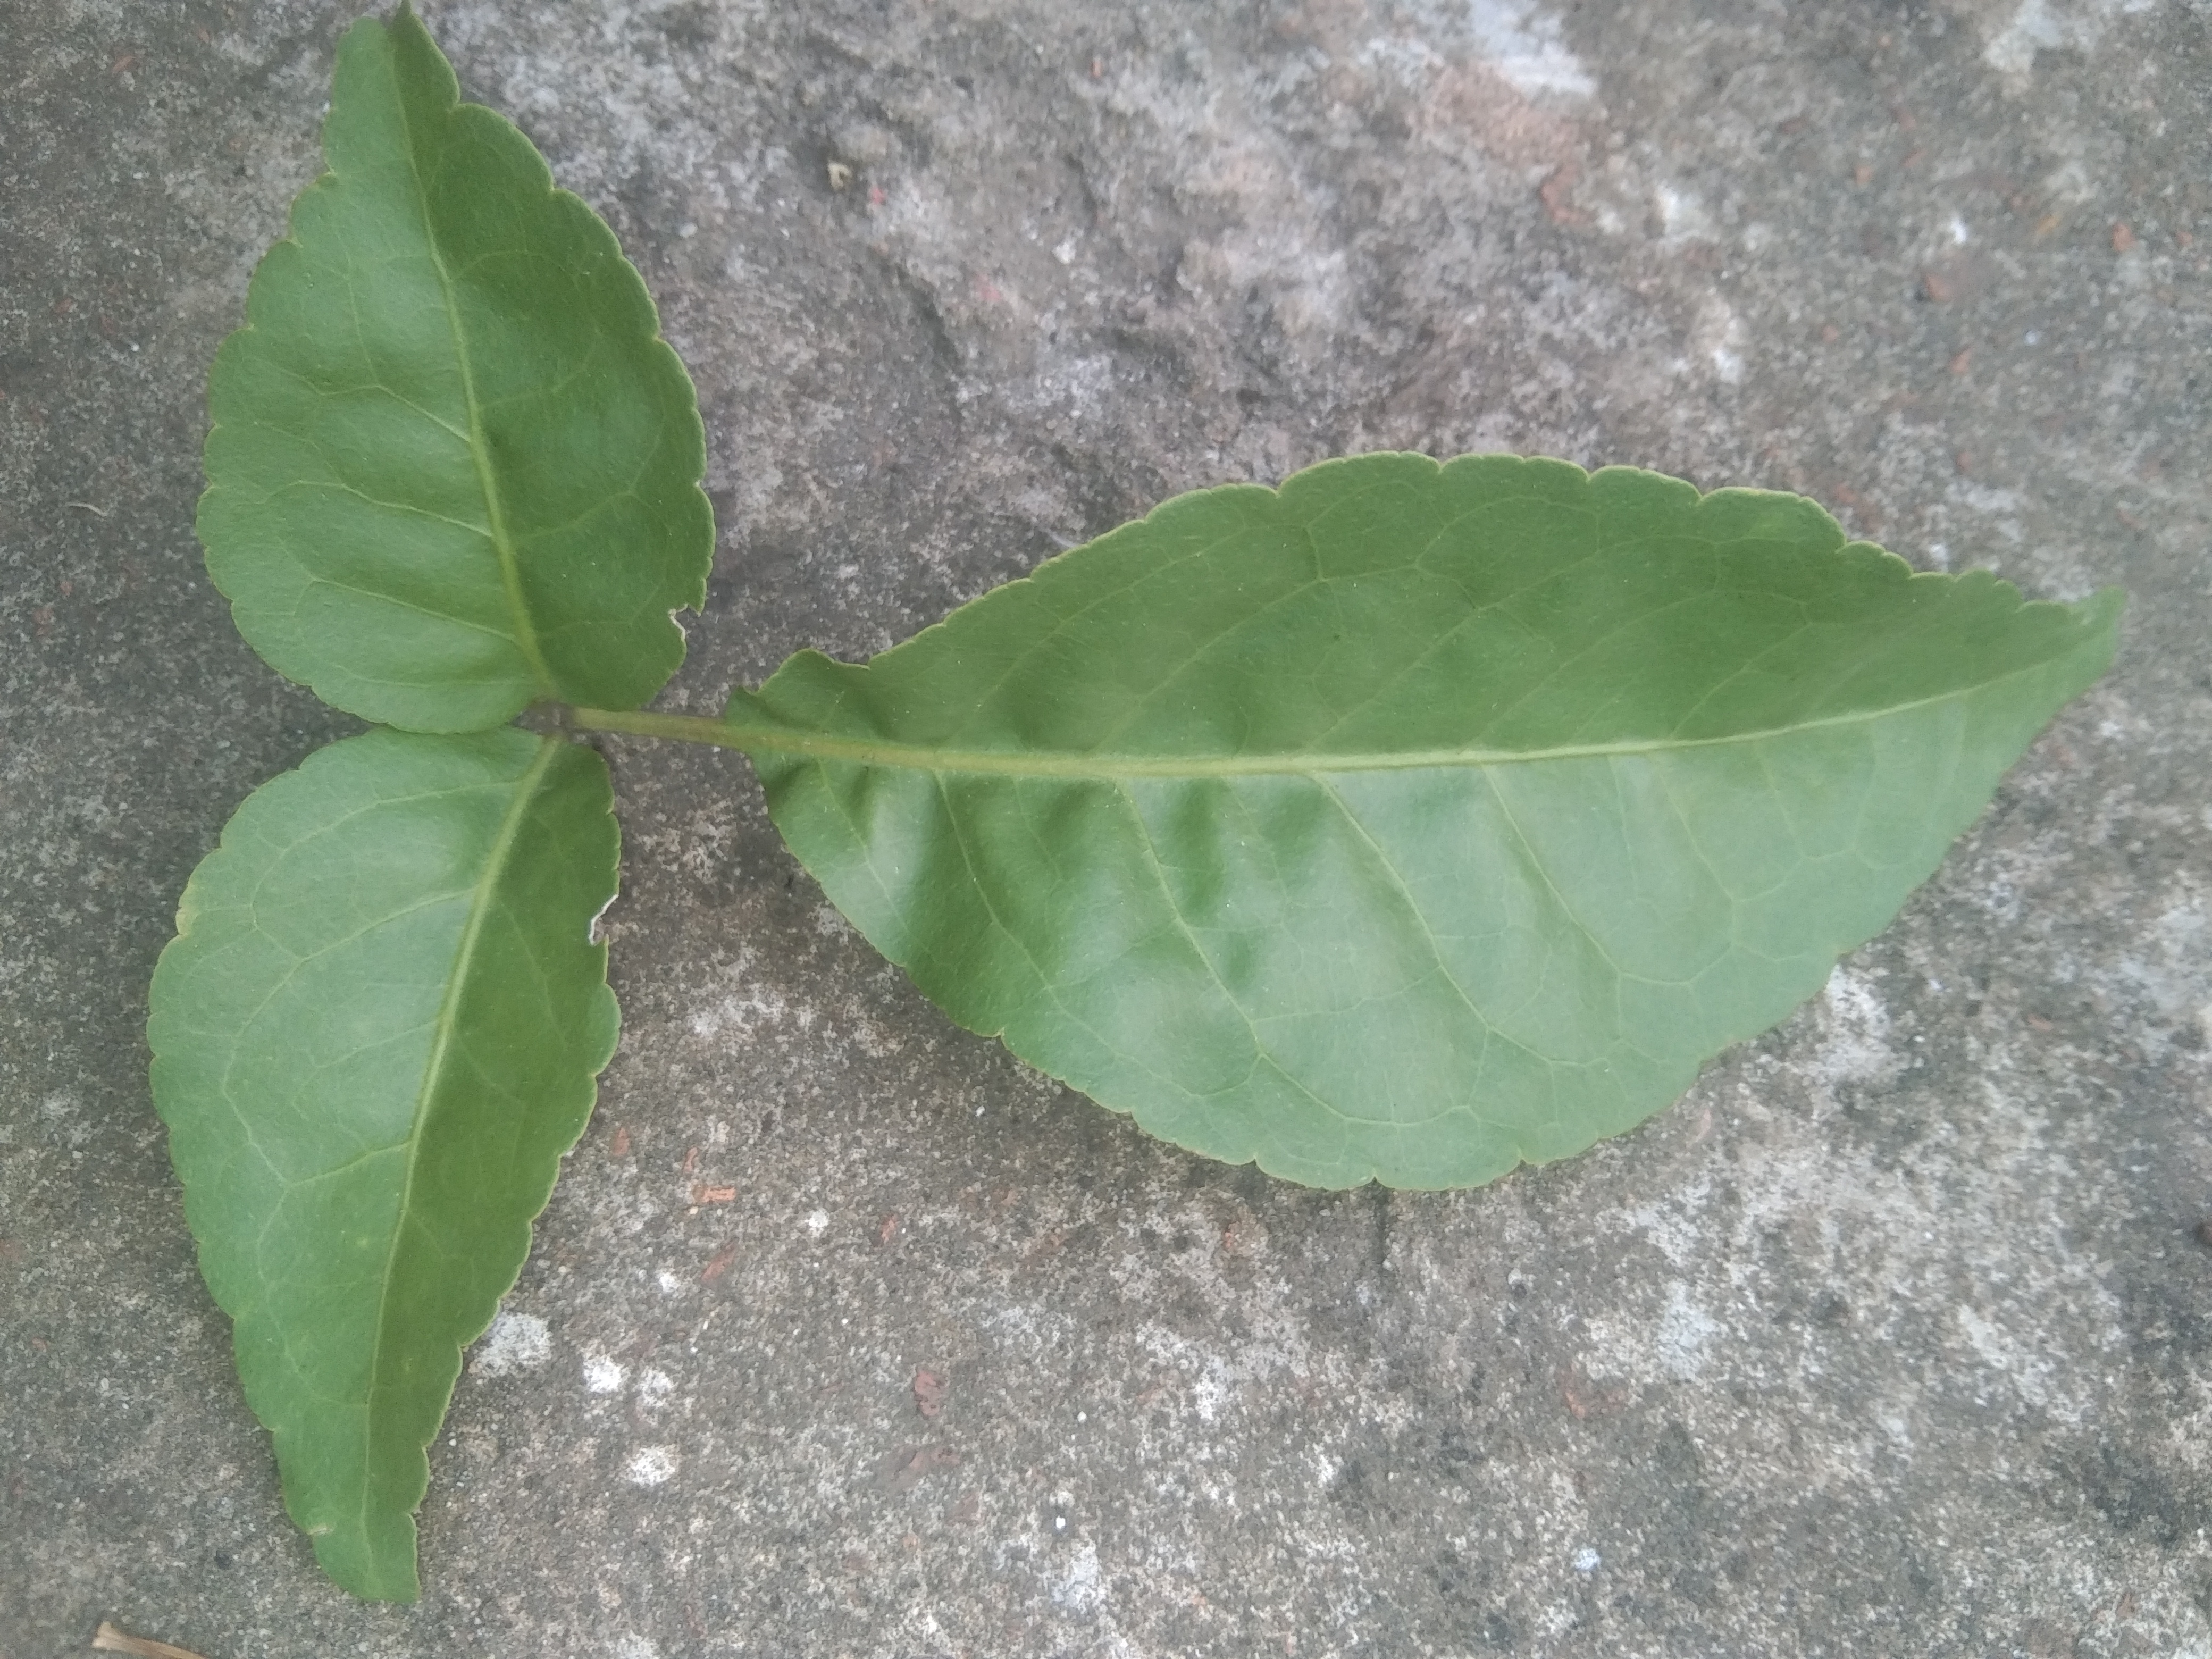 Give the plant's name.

wood apple
